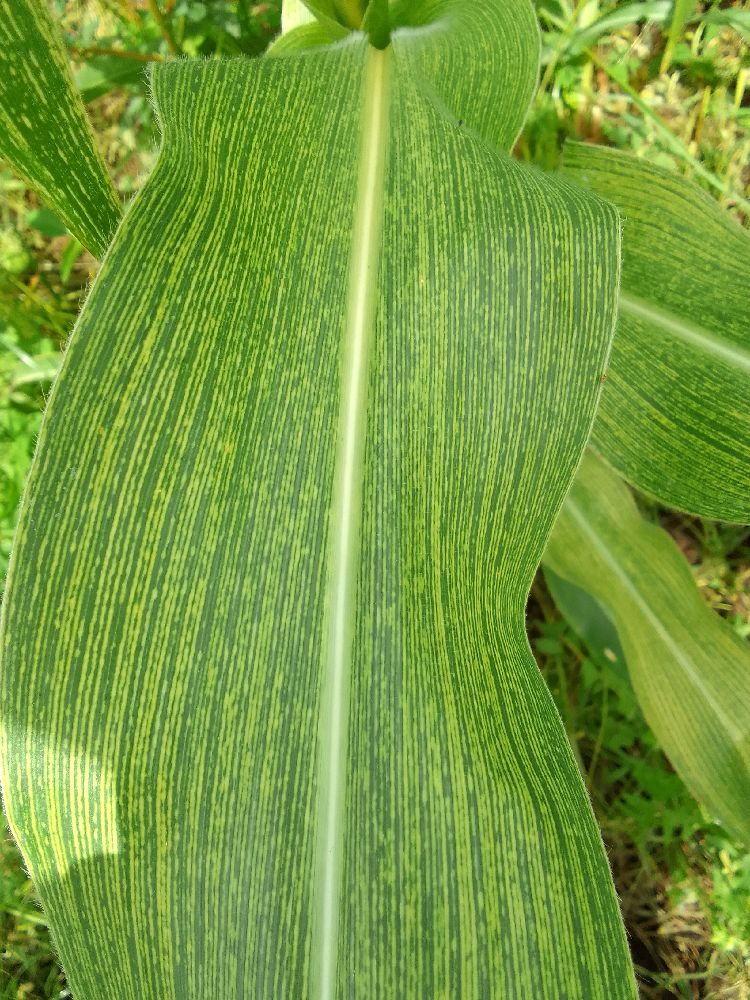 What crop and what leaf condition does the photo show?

maize, maize streak virus
